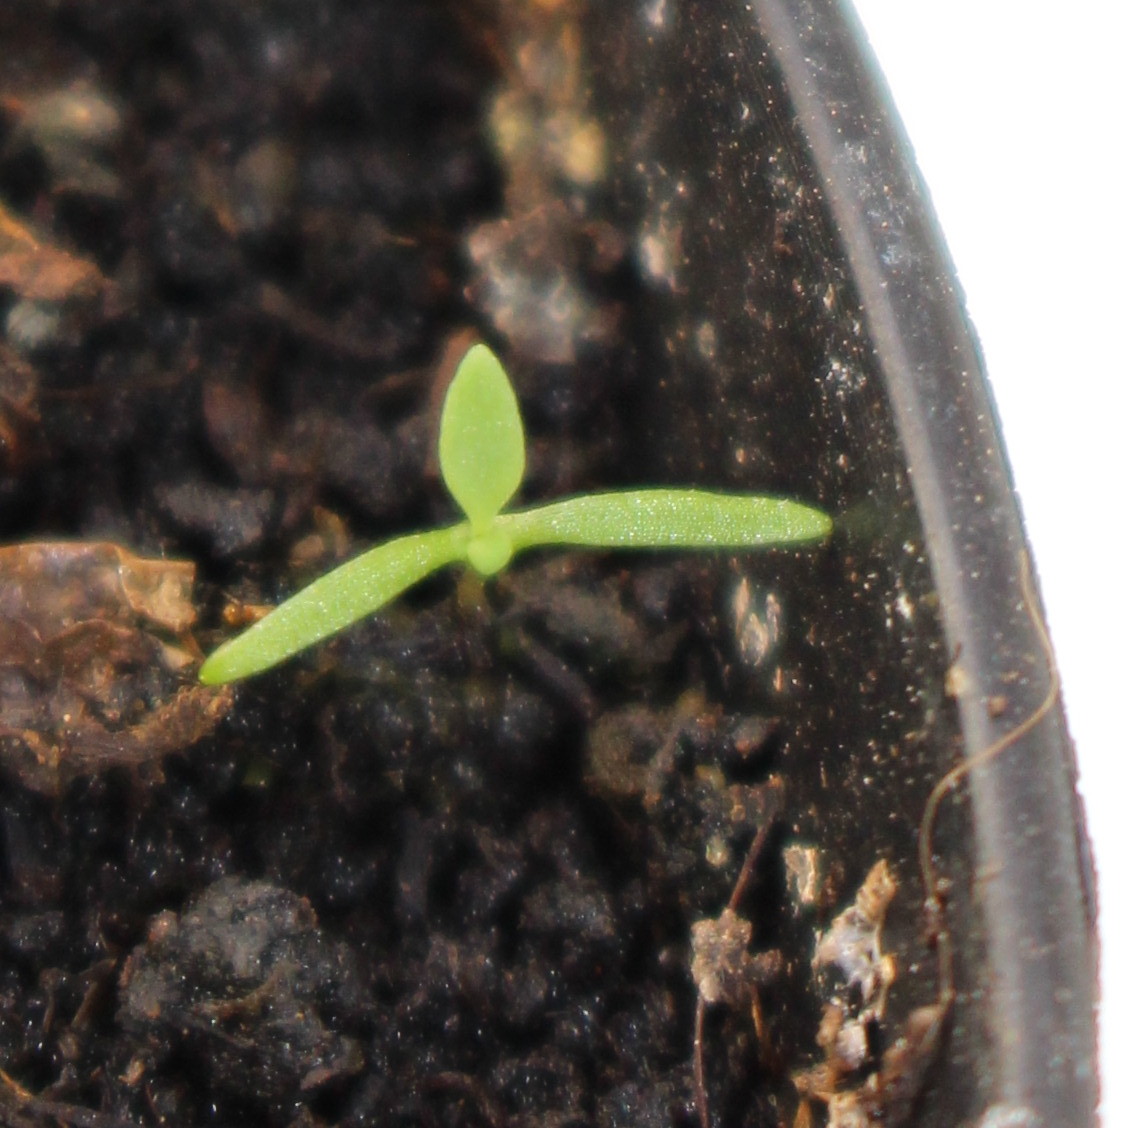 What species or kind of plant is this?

Papaver rhoeas
